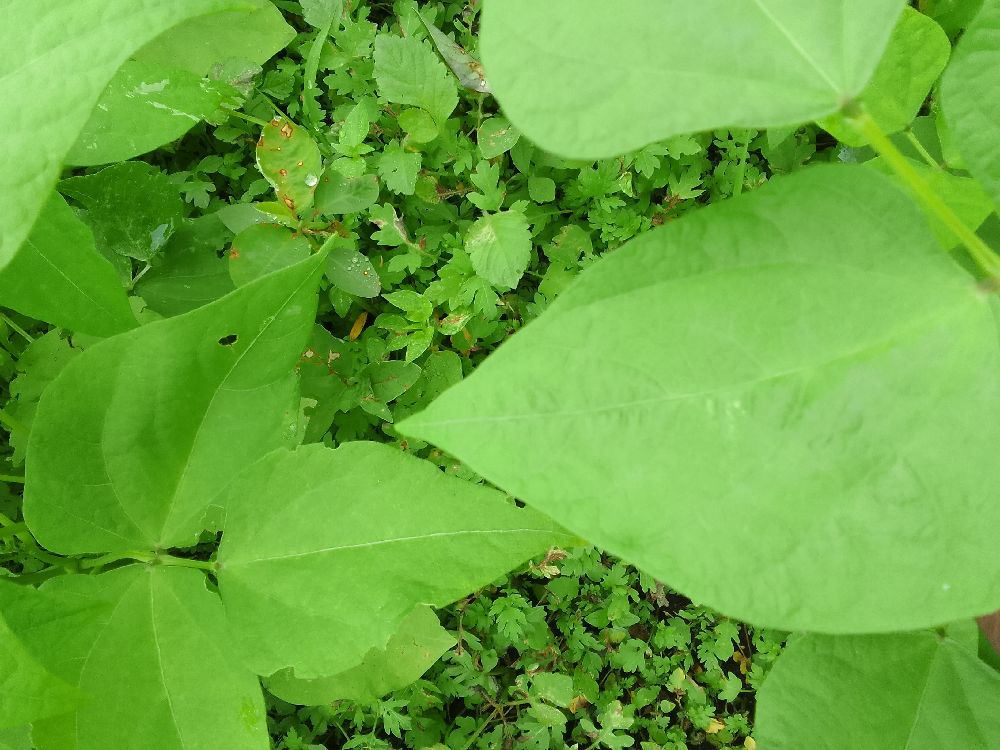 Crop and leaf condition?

common bean, healthy
